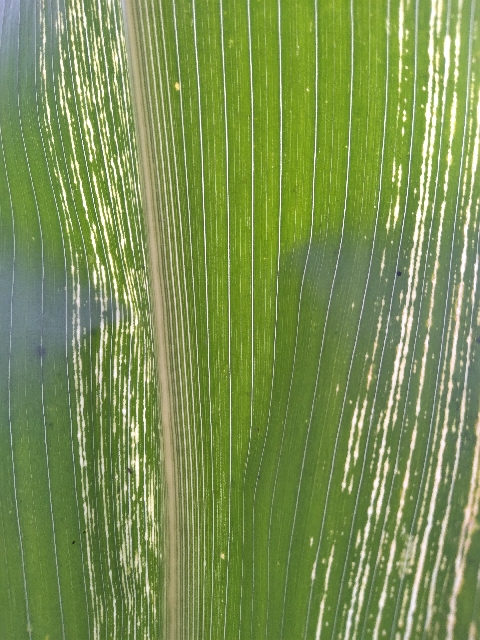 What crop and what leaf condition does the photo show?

maize, maize streak virus
